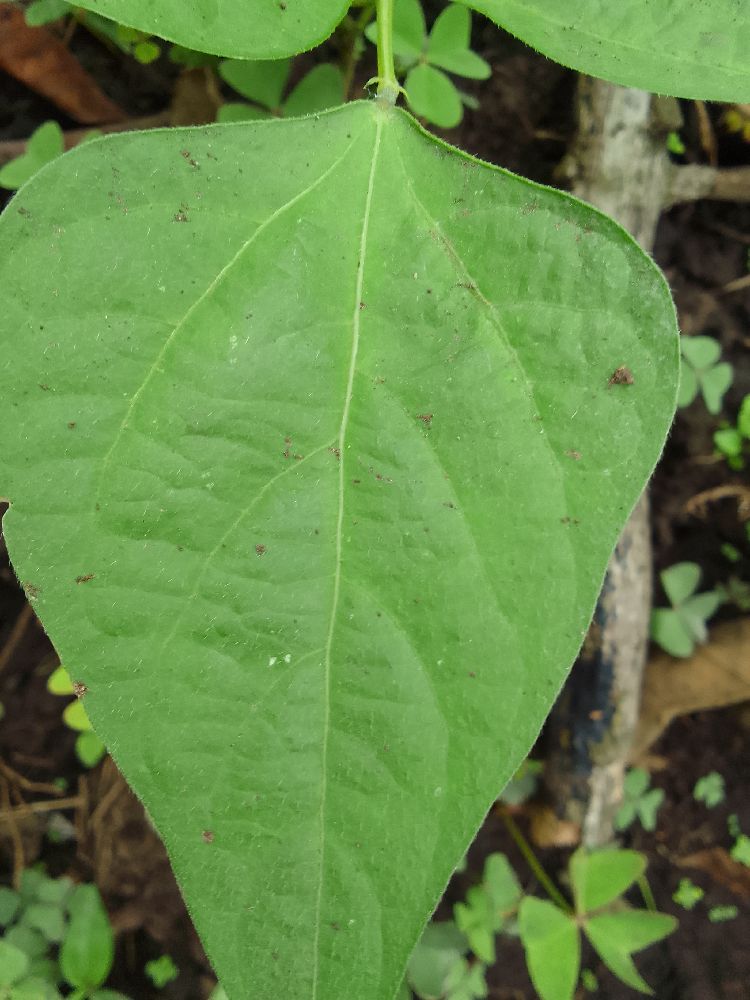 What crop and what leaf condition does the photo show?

common bean, healthy
